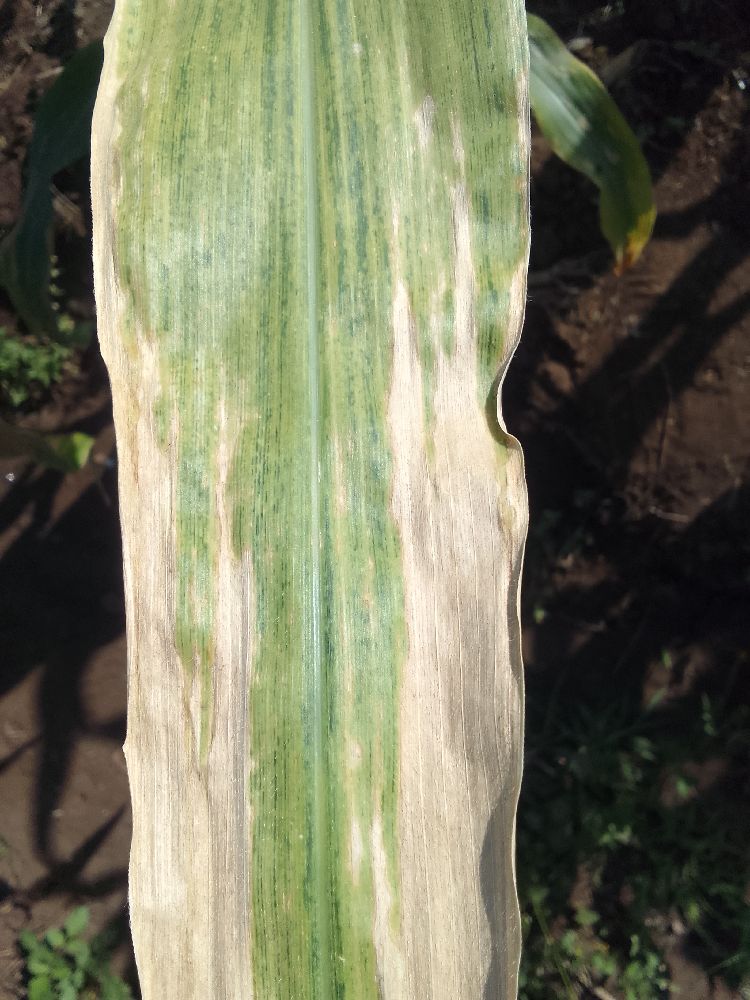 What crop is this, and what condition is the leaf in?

maize, maize lethal necrosis
